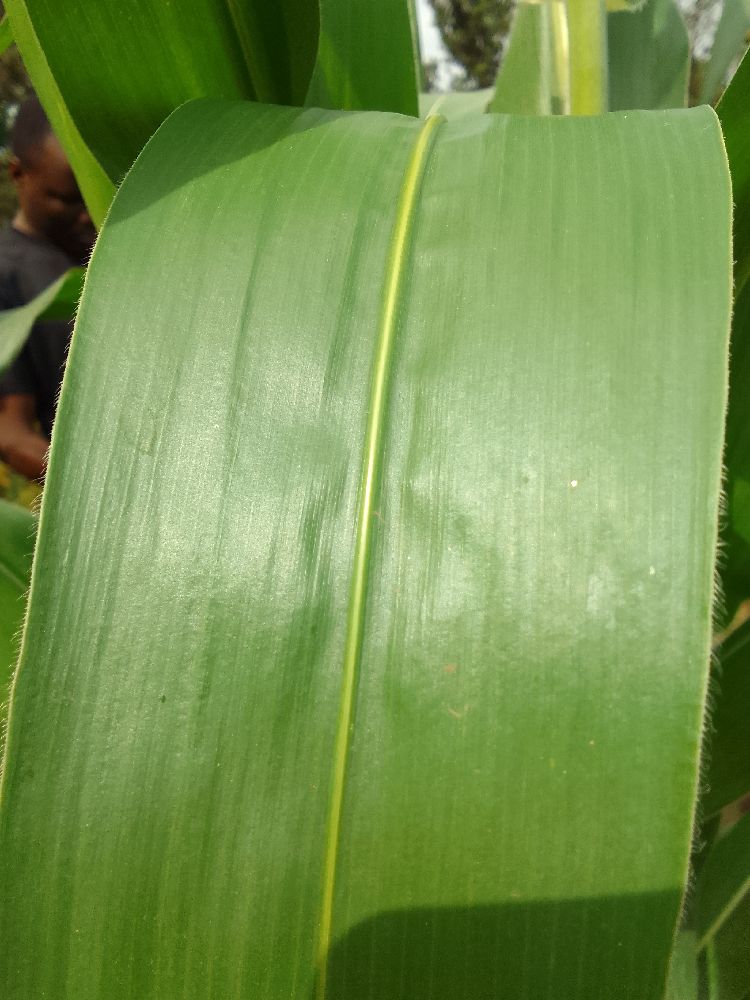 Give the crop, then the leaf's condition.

maize, healthy
